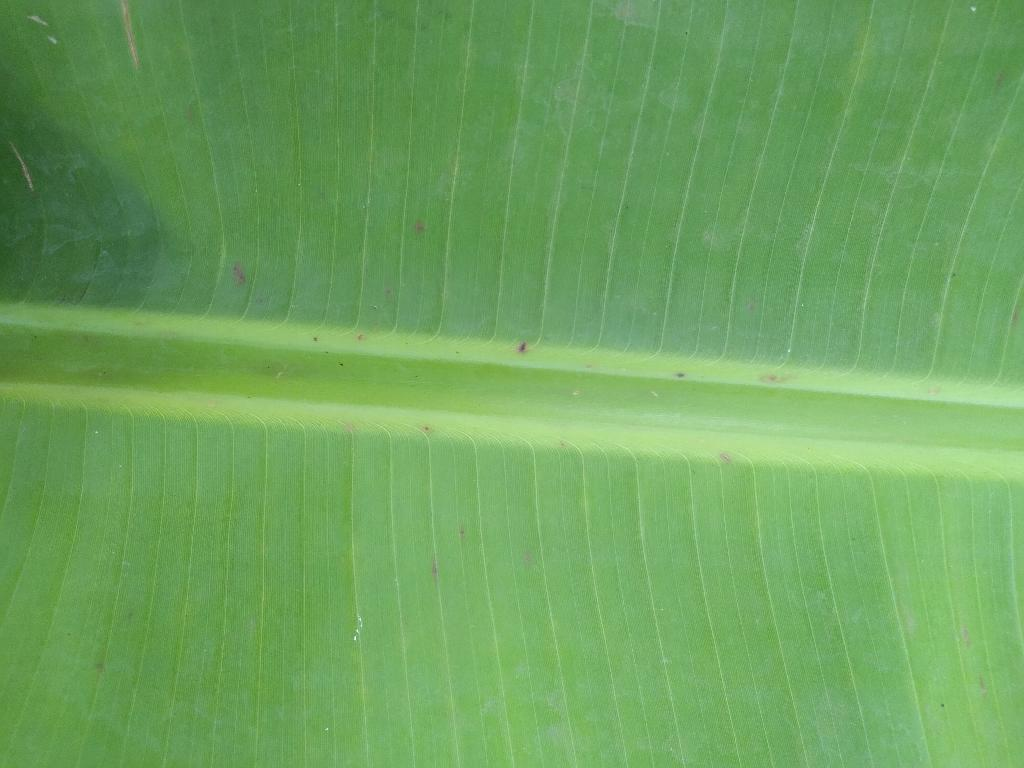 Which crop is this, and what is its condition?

banana, healthy
